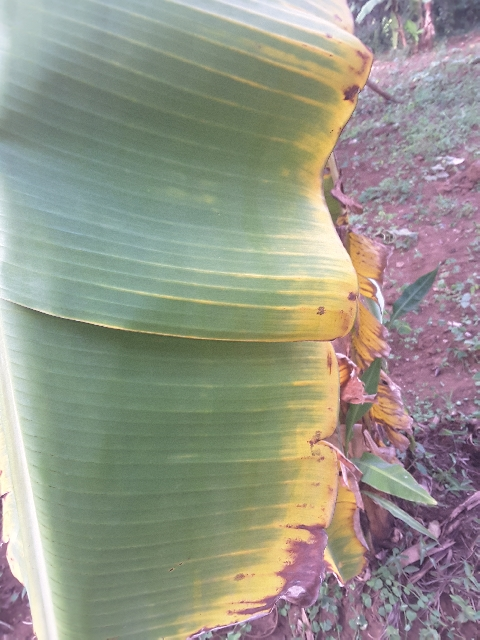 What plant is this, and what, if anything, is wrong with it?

banana, fusarium wilt race 1
